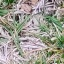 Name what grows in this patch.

grass
